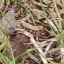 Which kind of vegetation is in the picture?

grass
